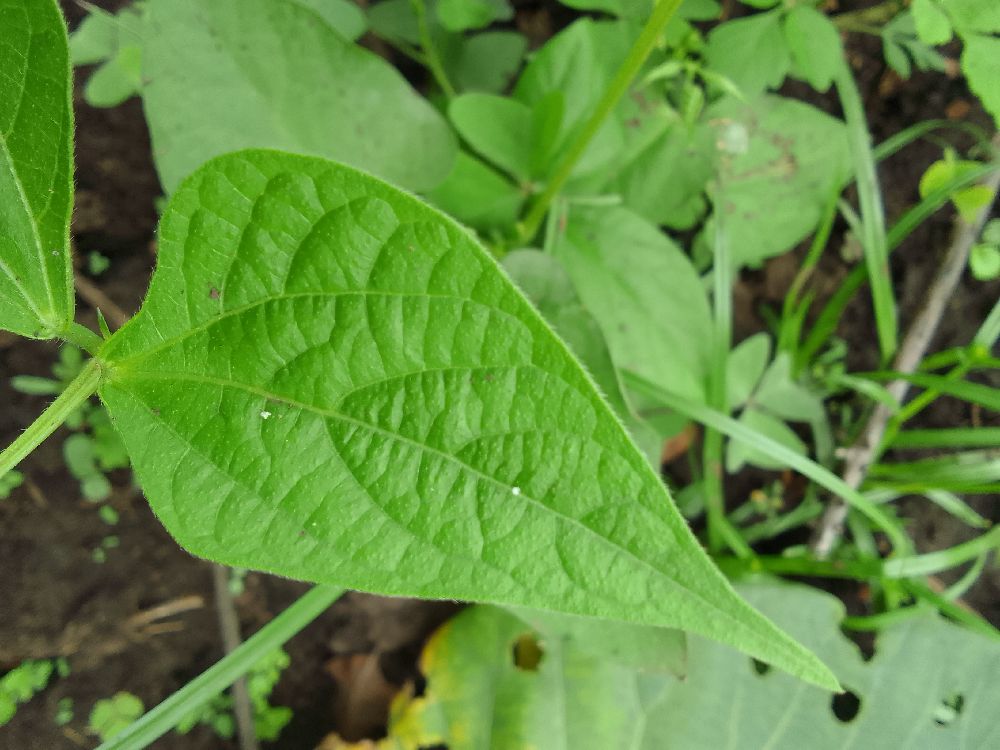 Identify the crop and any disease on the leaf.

common bean, healthy
